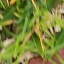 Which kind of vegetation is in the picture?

grass
